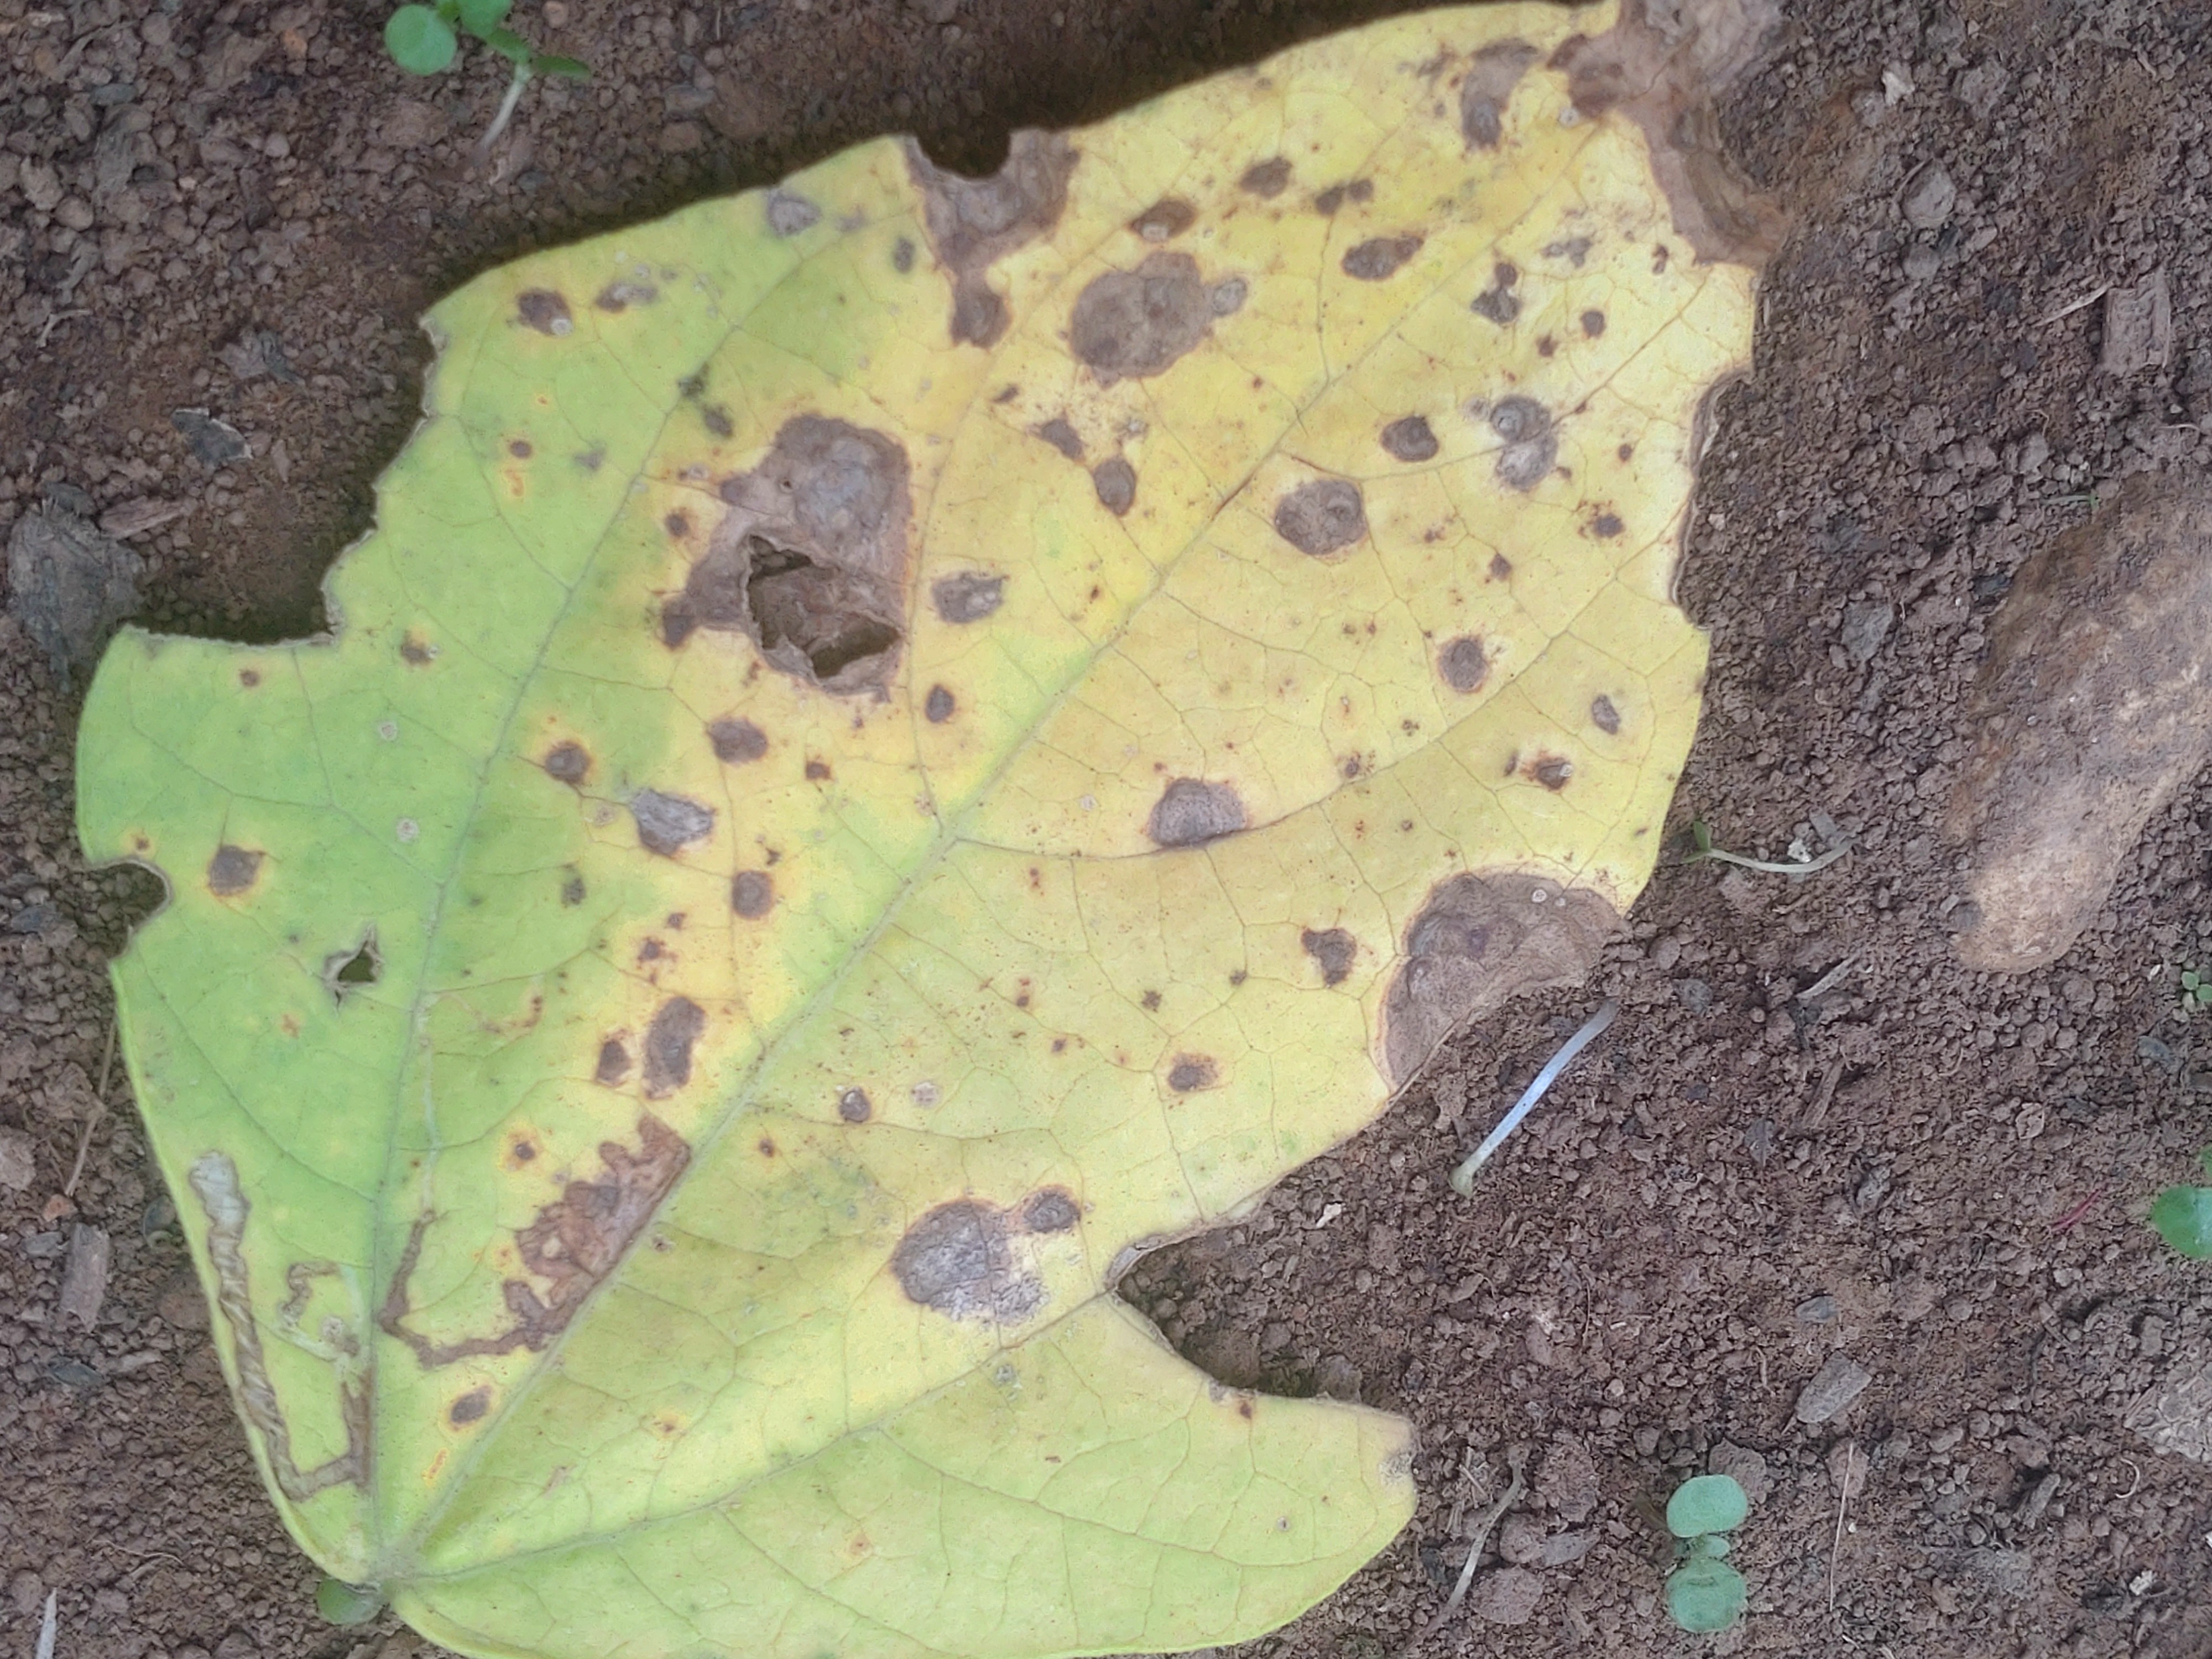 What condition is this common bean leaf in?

anthracnose
